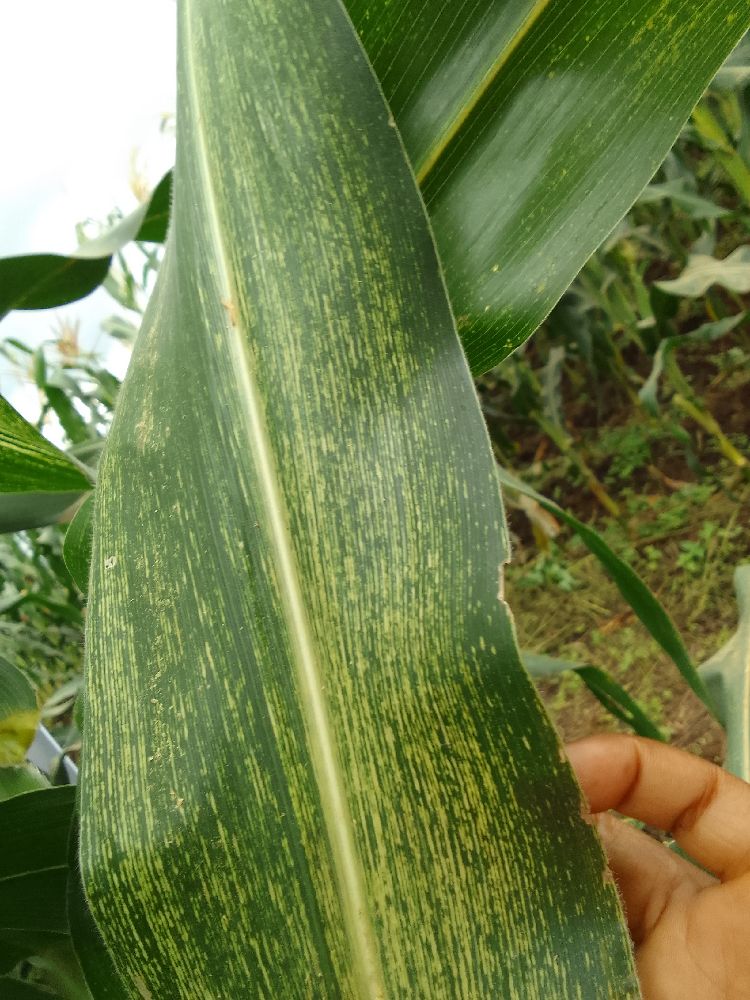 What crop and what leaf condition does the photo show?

maize, maize streak virus
